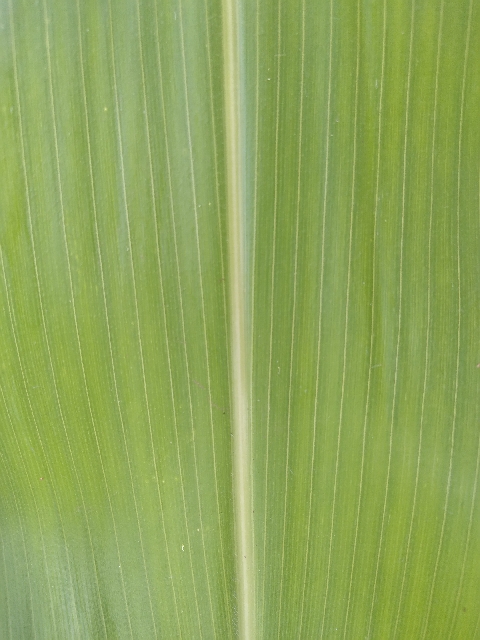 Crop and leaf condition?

maize, healthy
